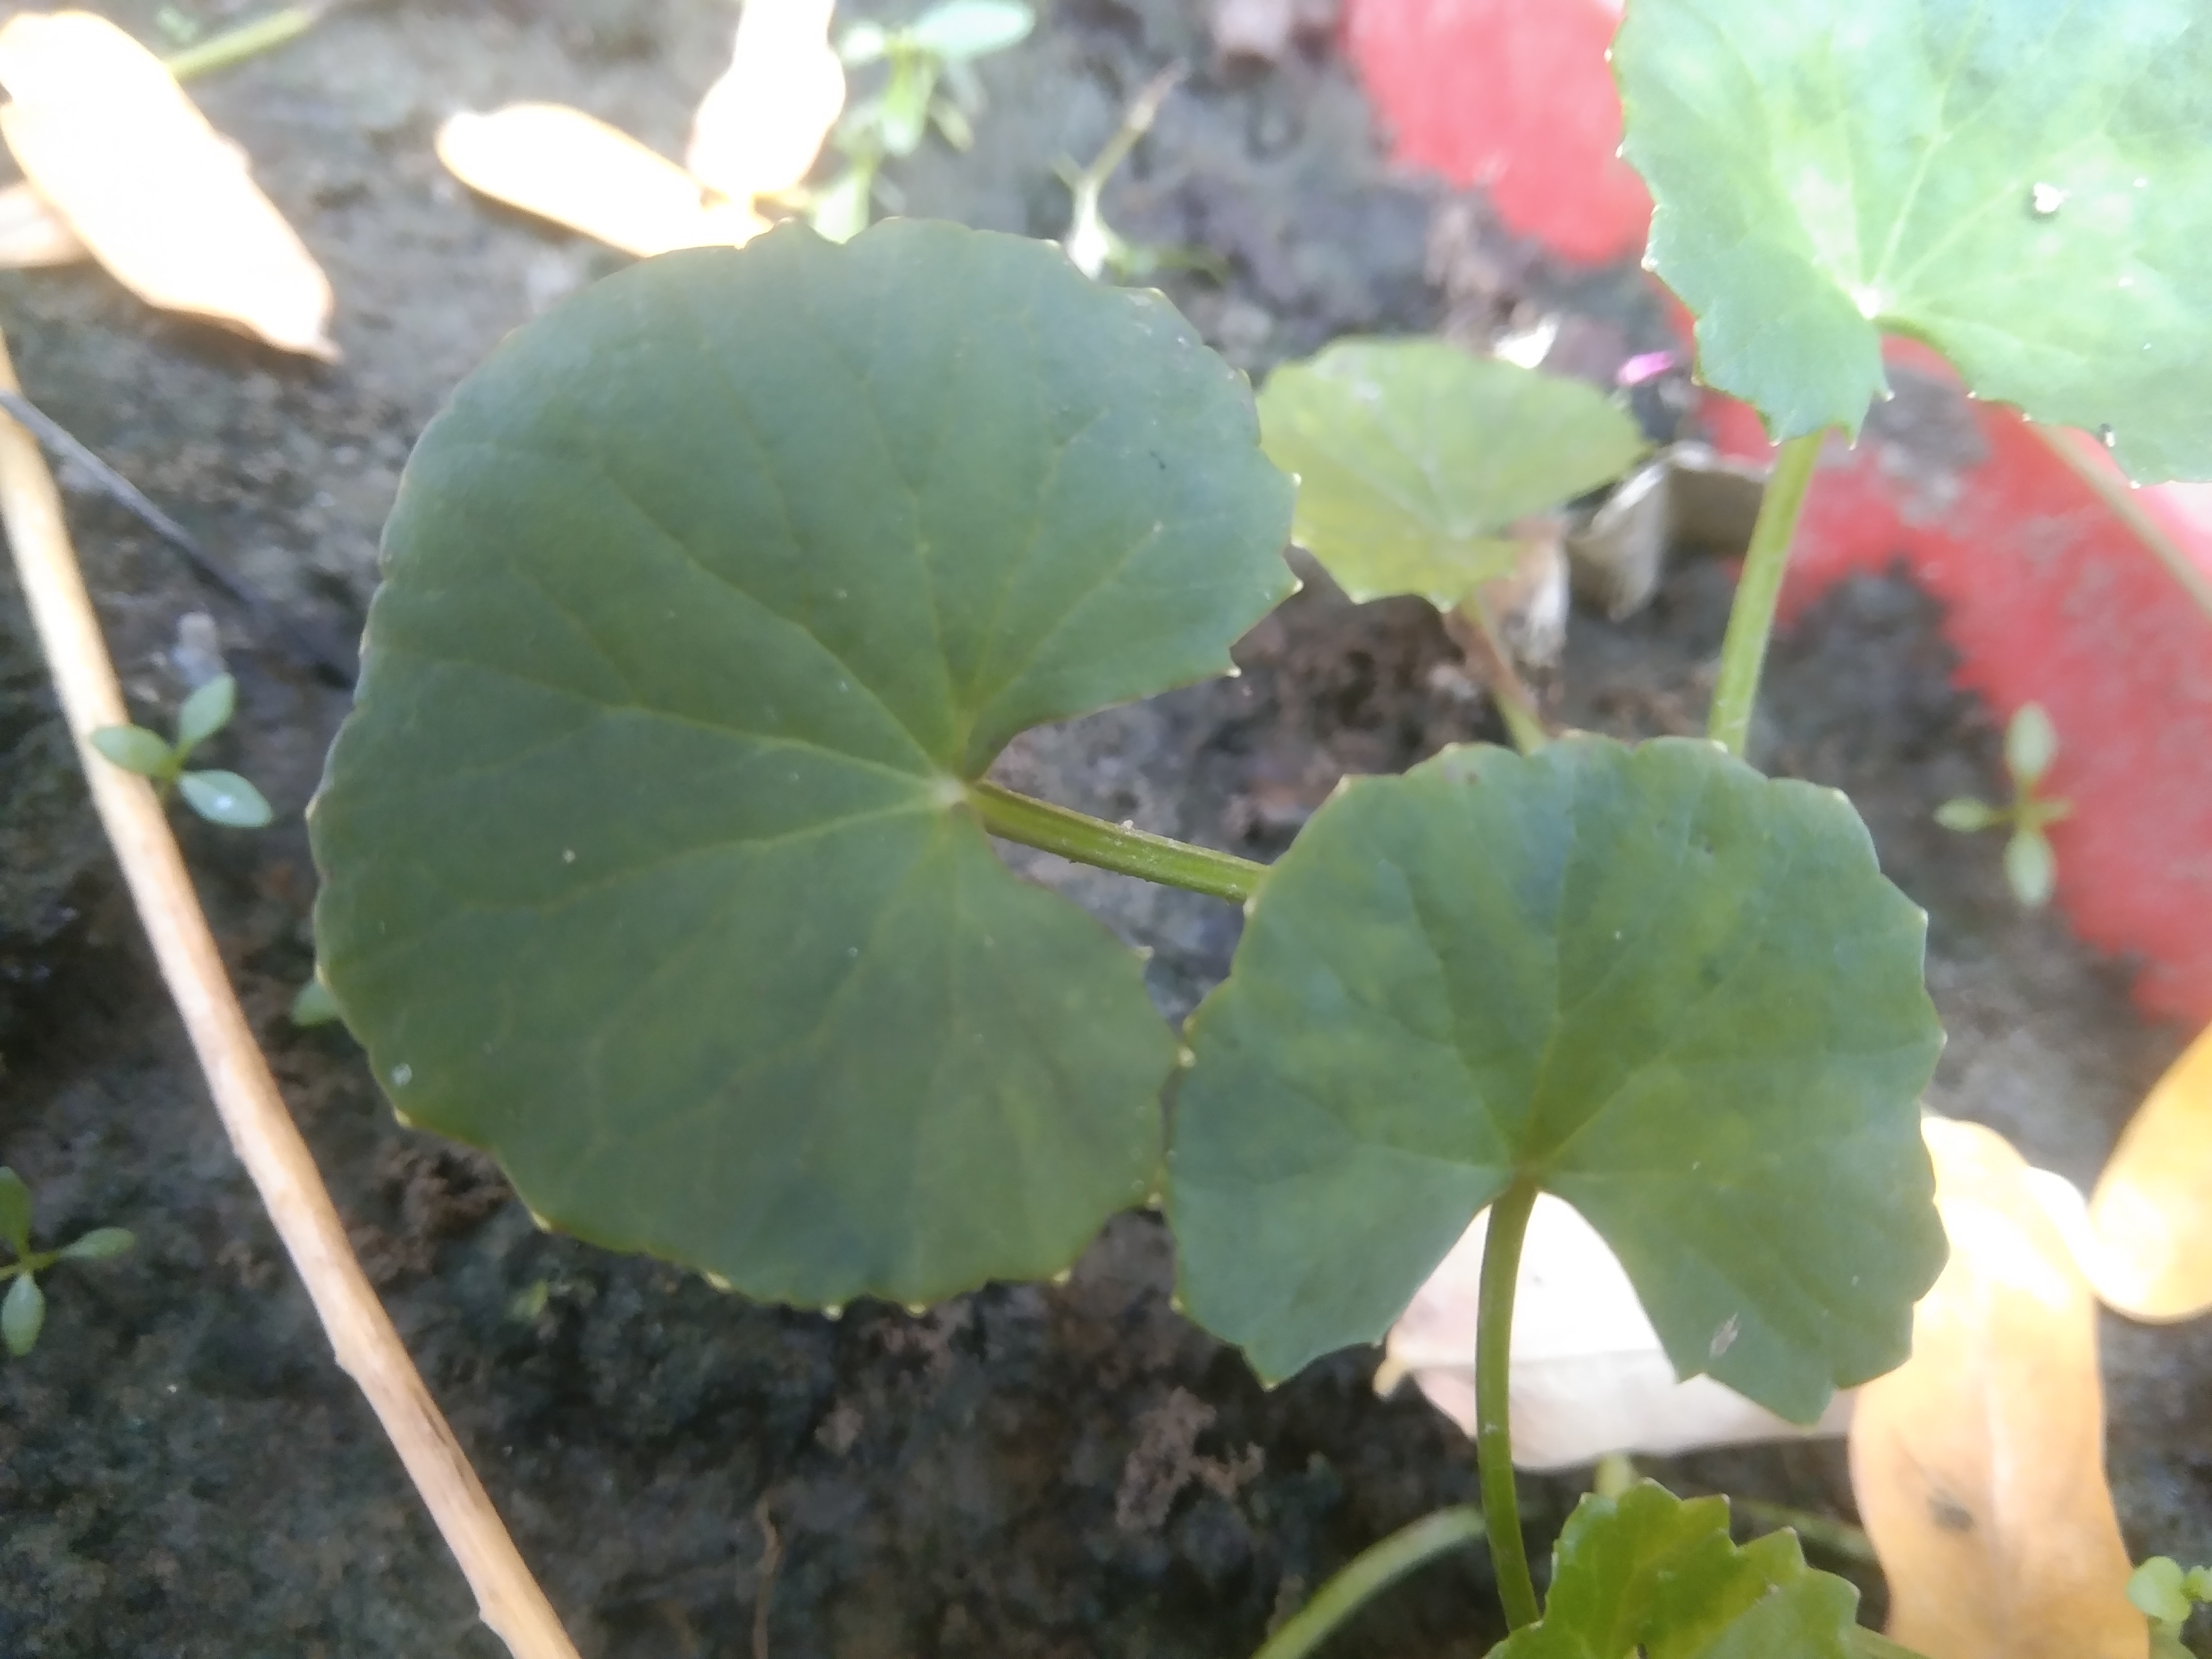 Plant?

thankuni
